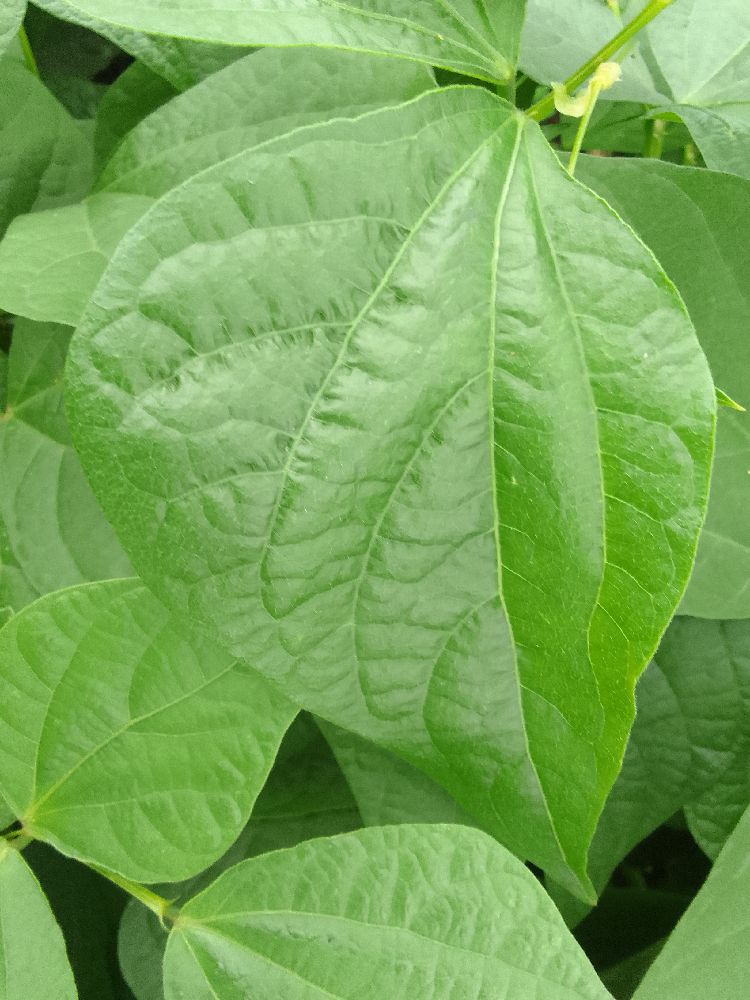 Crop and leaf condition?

common bean, healthy
